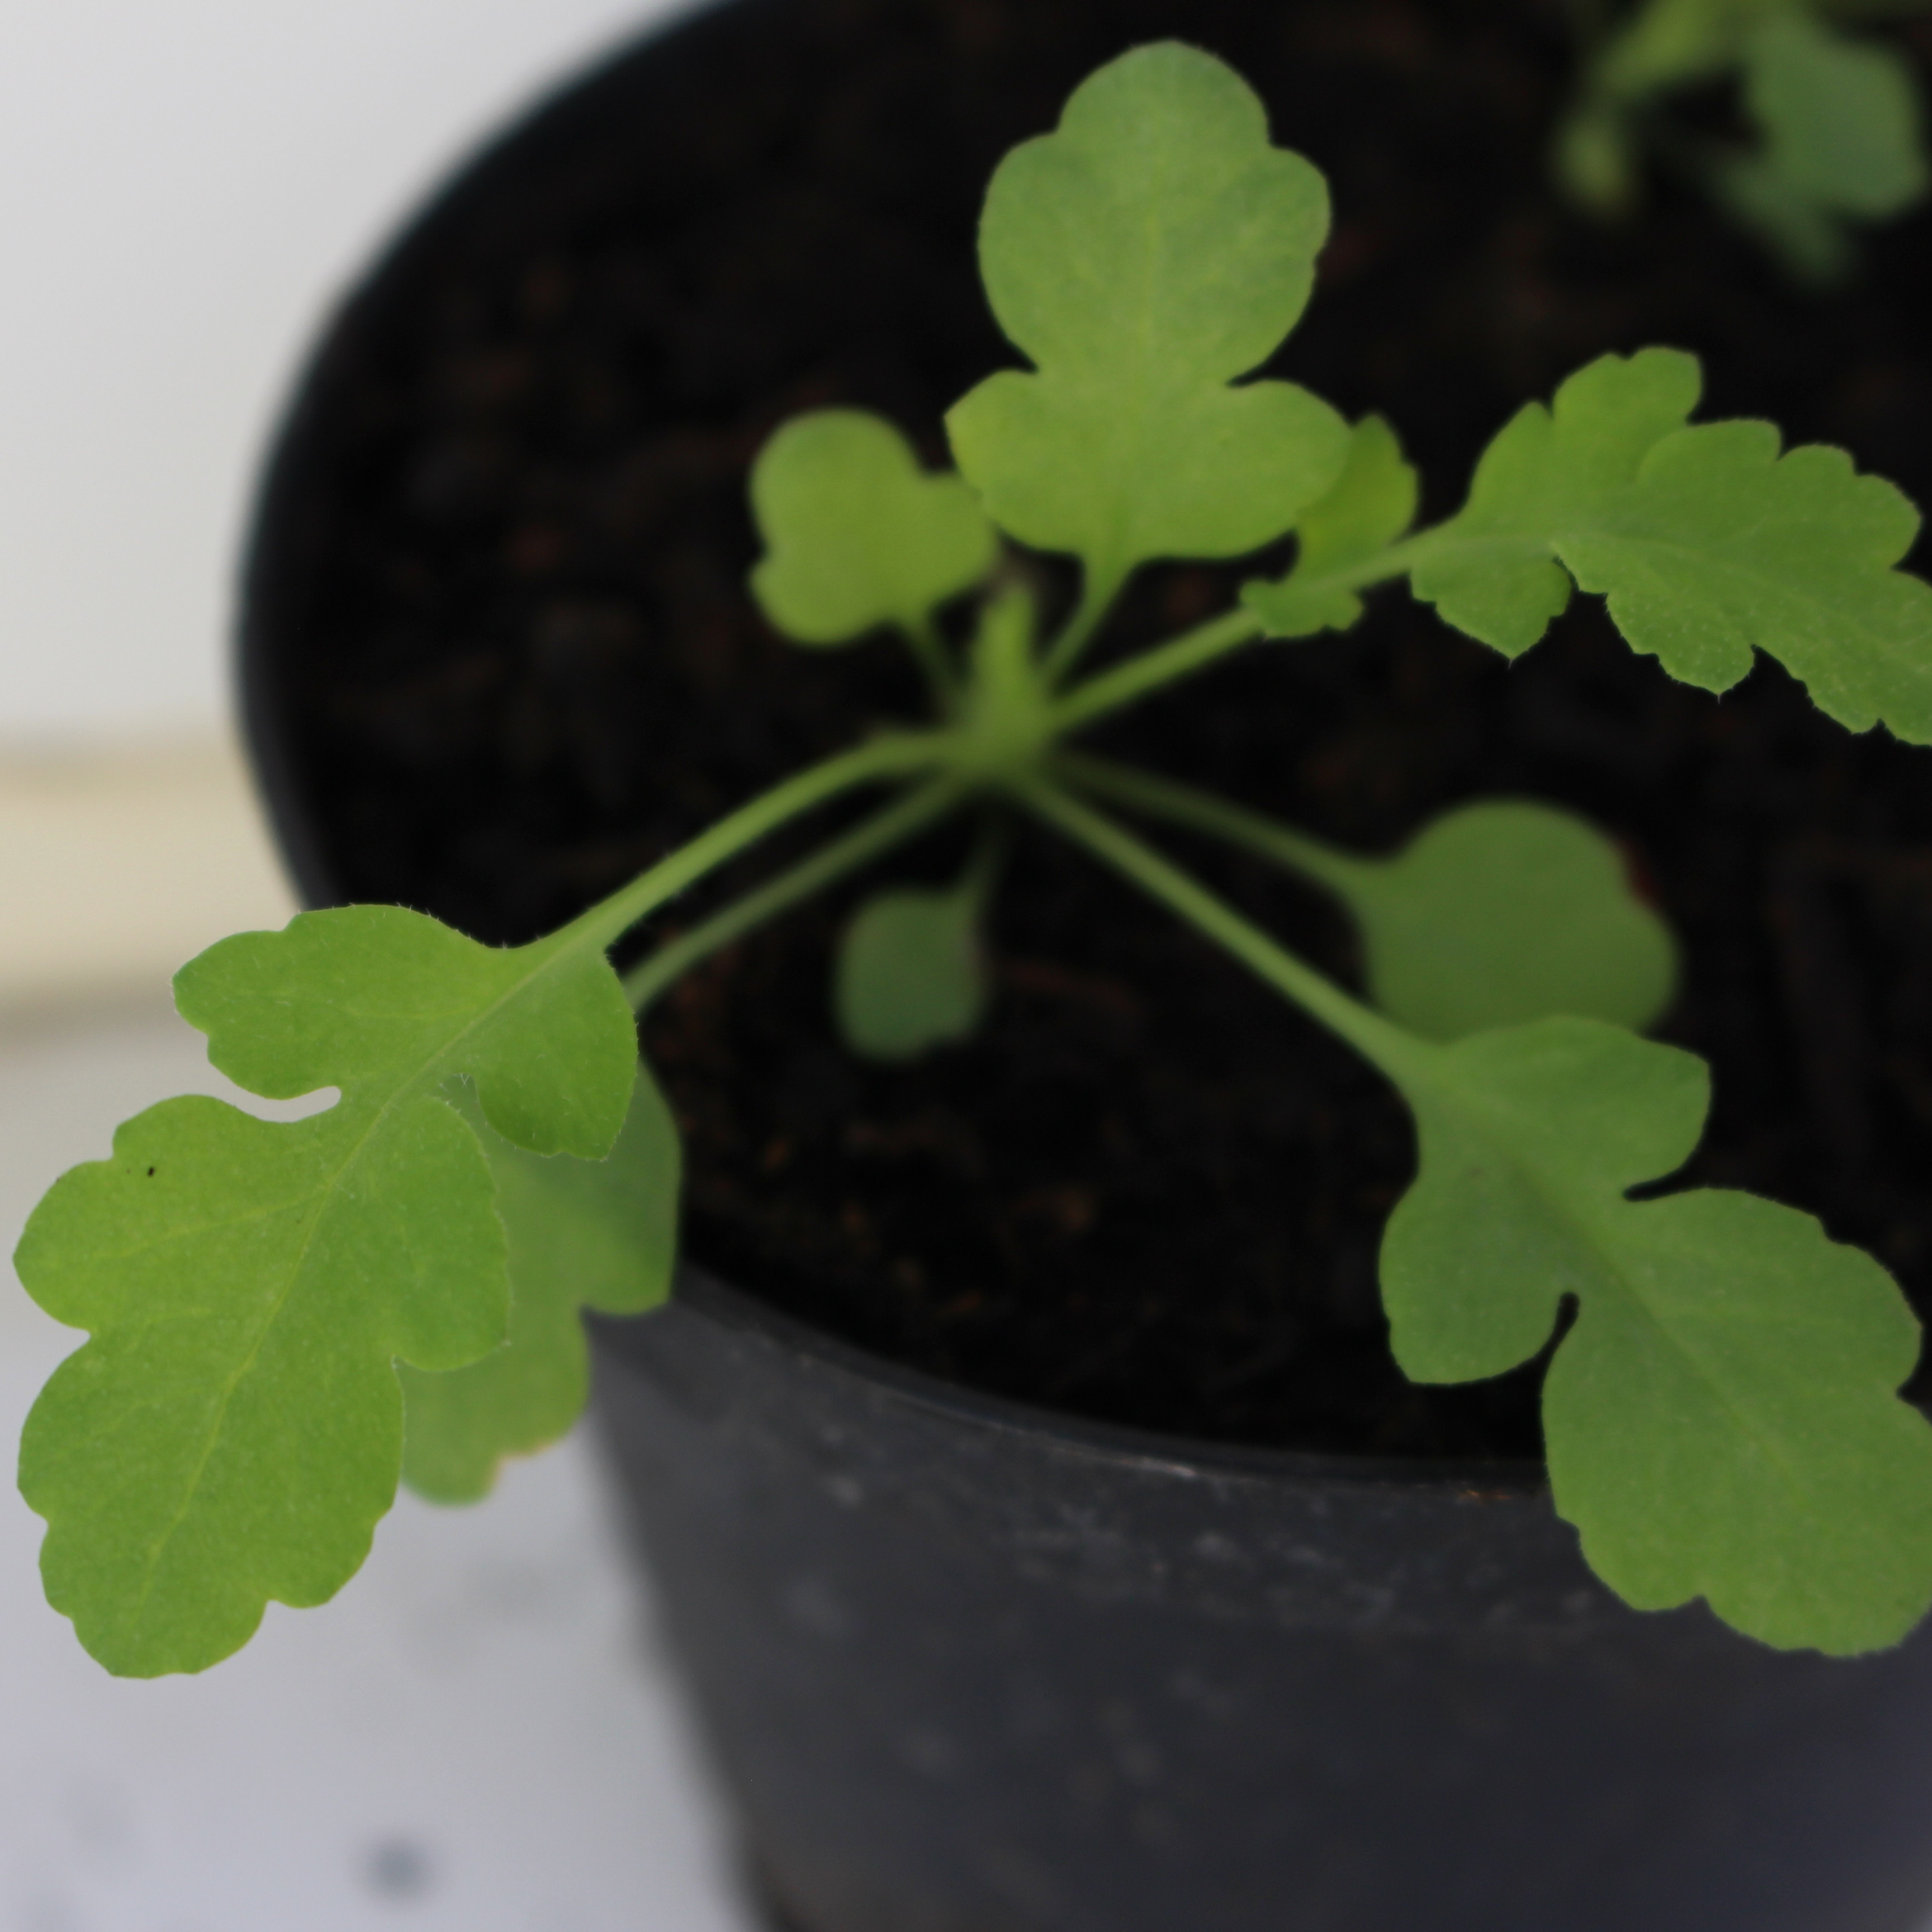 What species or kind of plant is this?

Papaver rhoeas
